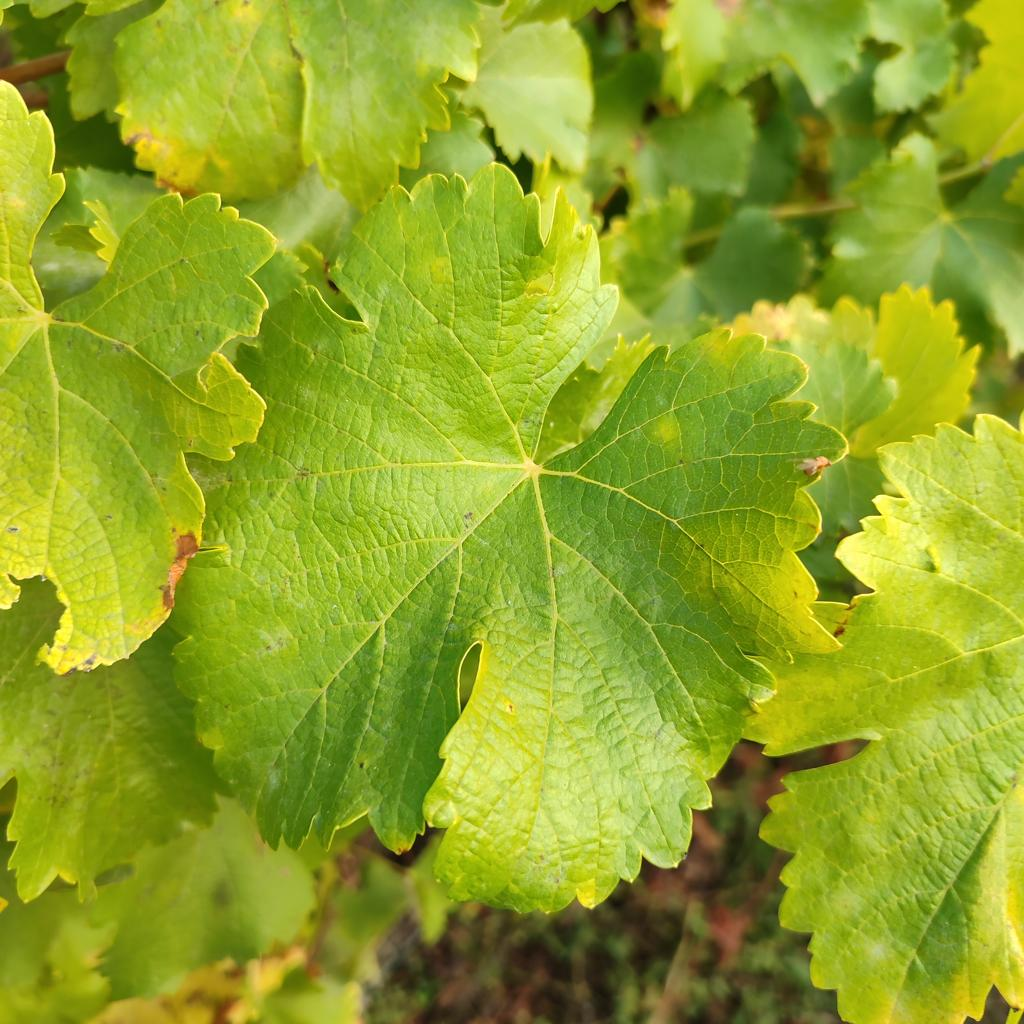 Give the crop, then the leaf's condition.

grapevine, powdery mildew
